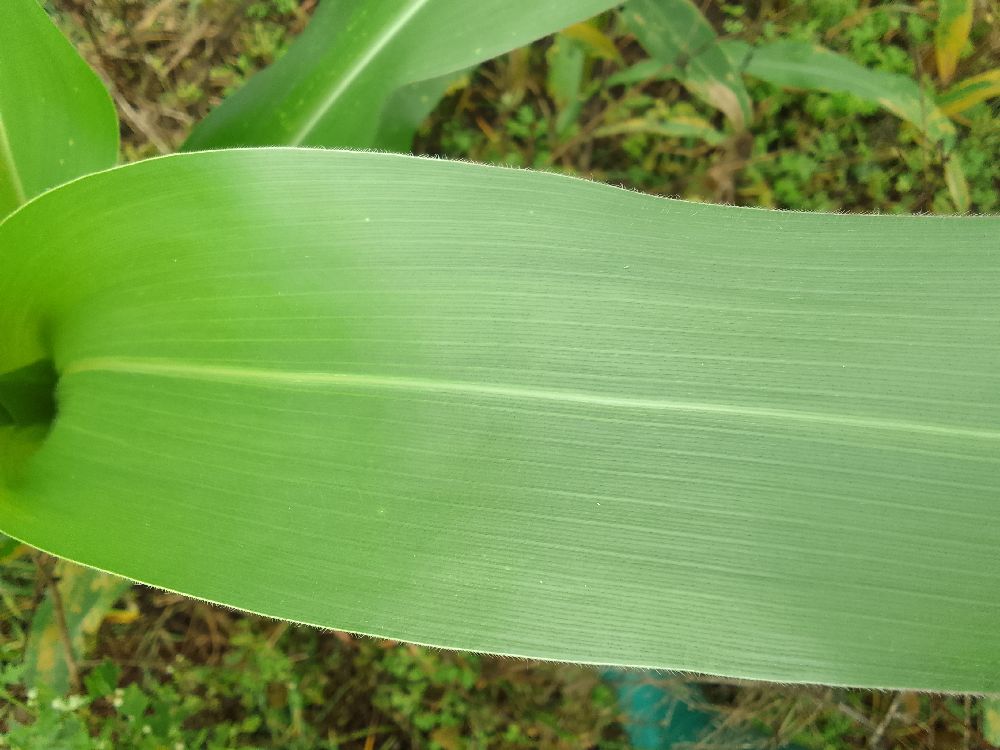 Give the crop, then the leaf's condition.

maize, healthy
